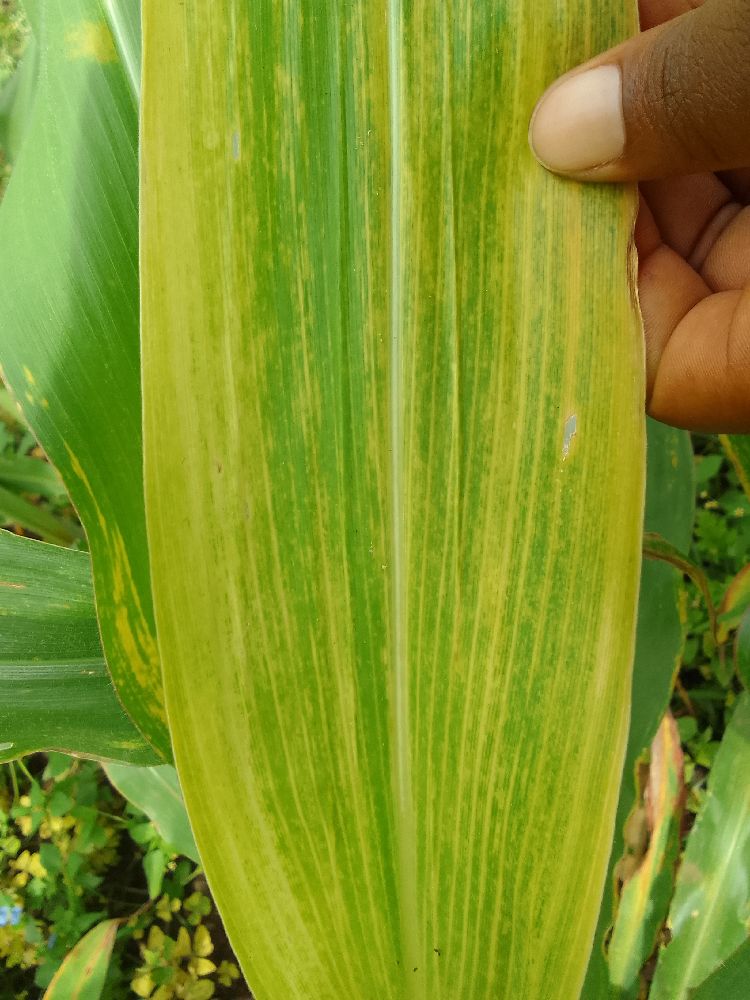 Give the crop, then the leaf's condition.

maize, maize lethal necrosis
